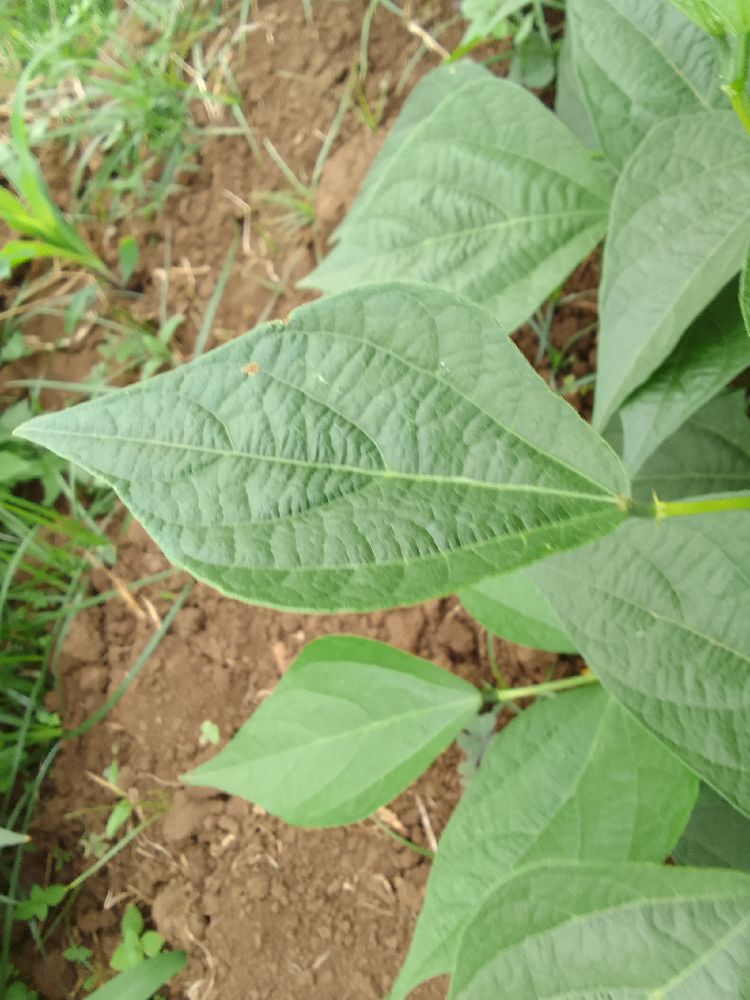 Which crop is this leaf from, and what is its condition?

common bean, healthy
